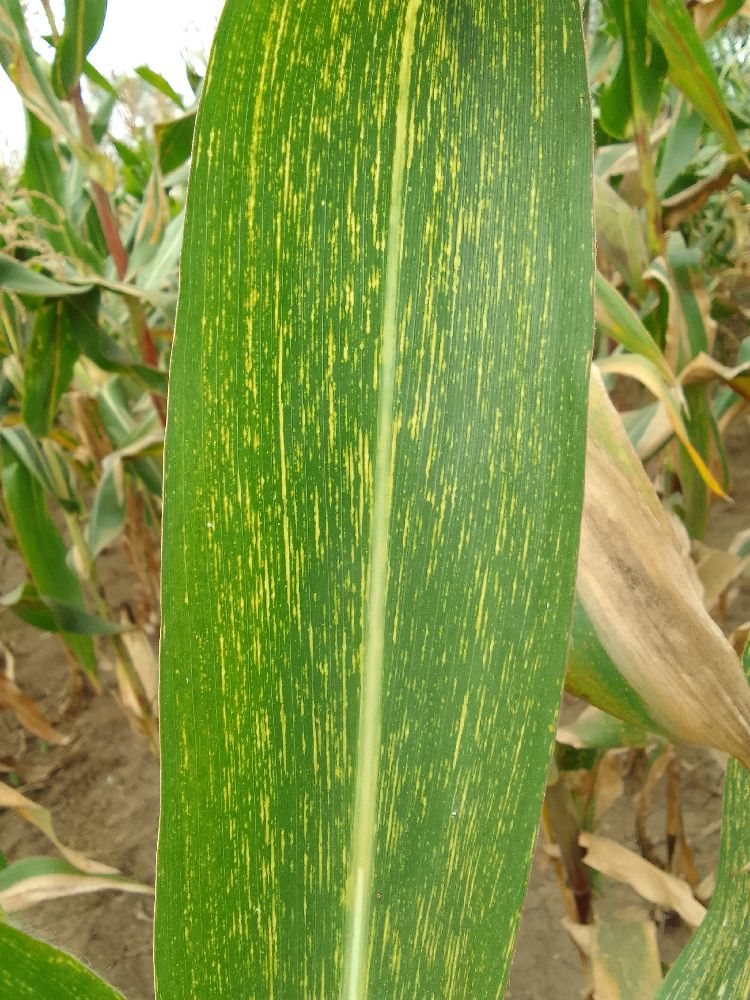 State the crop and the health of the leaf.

maize, maize streak virus
